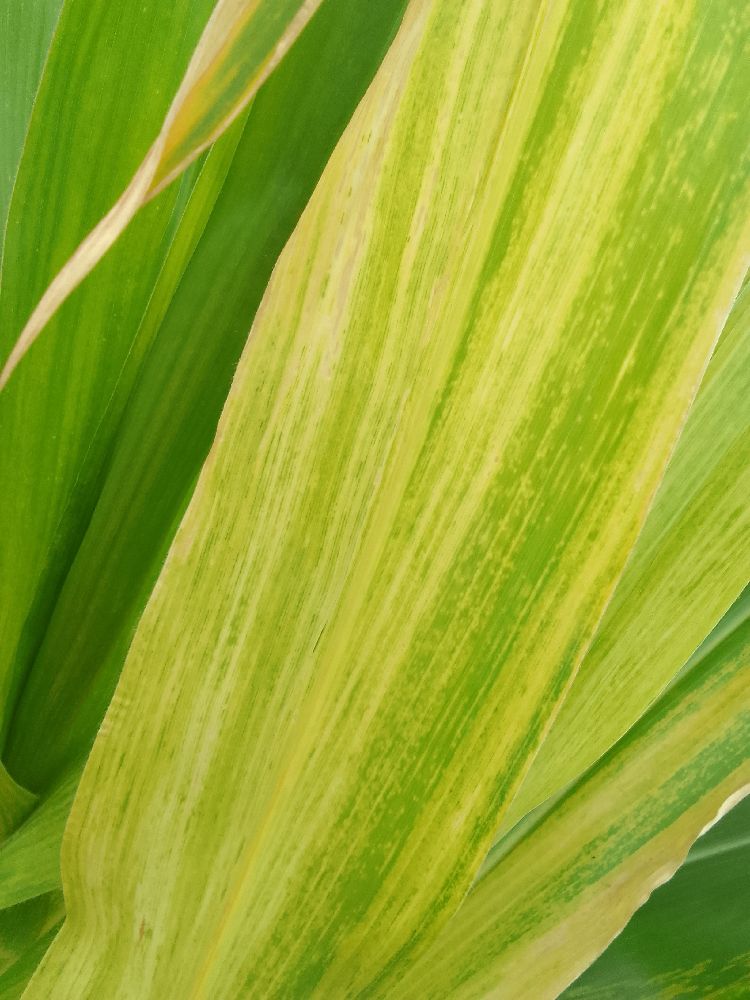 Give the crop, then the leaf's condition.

maize, maize lethal necrosis
